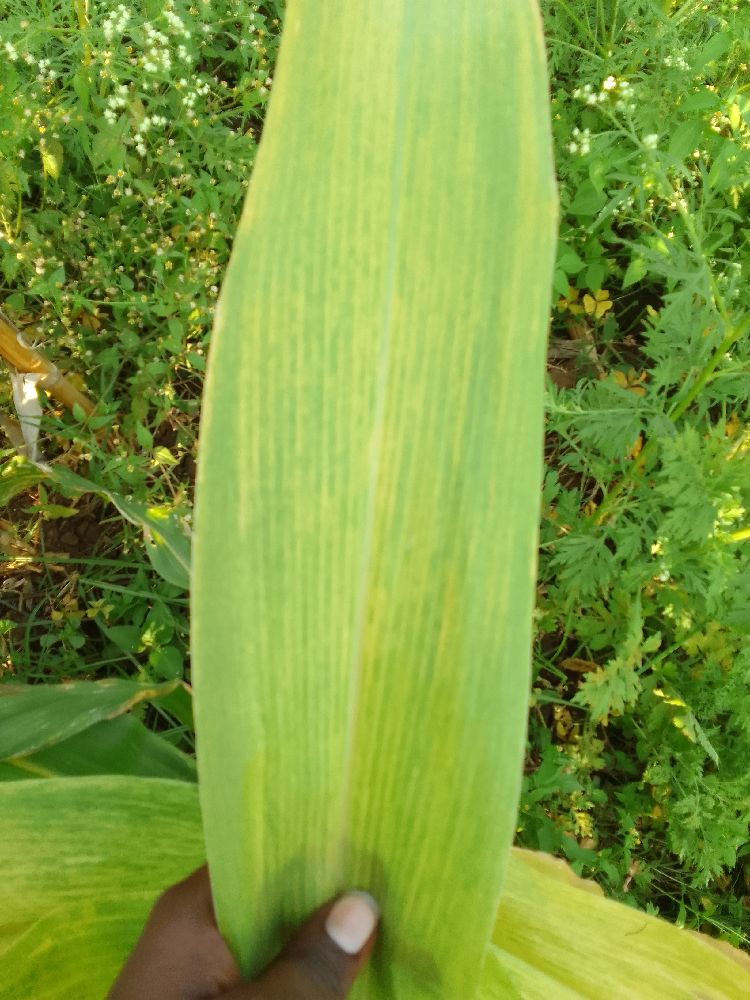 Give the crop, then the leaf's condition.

maize, maize lethal necrosis
